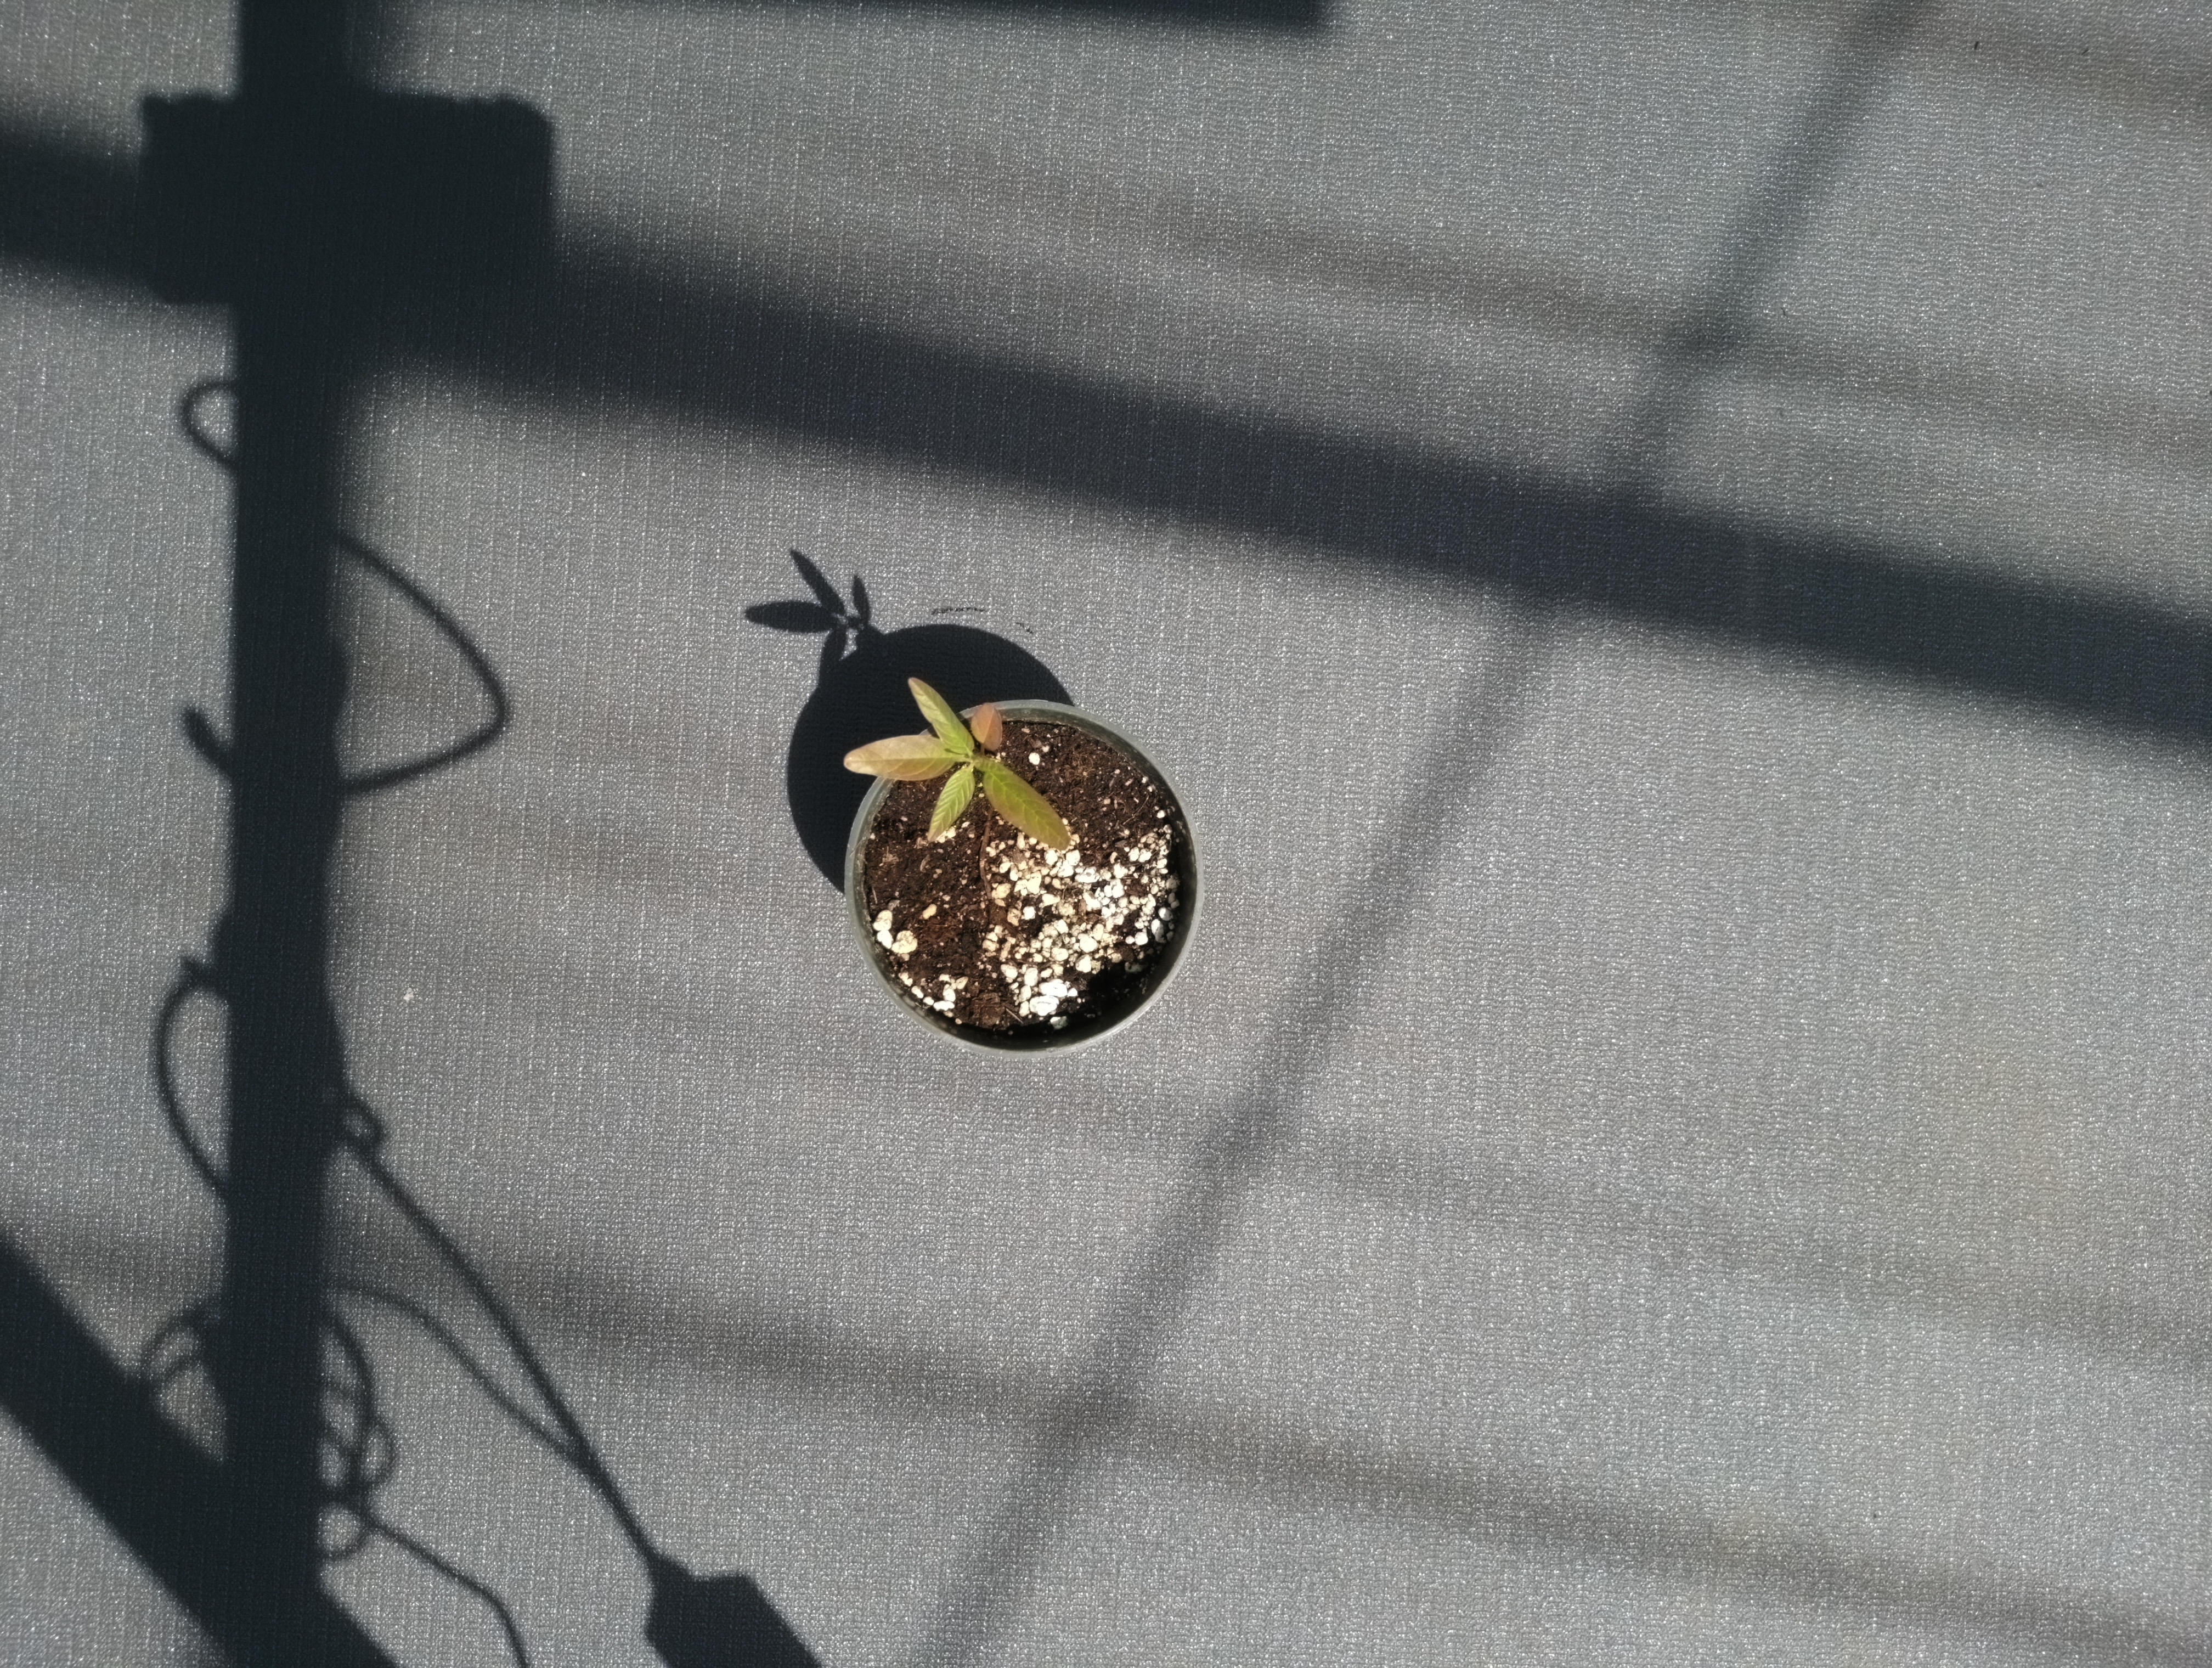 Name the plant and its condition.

waterhemp, chlorosis only
